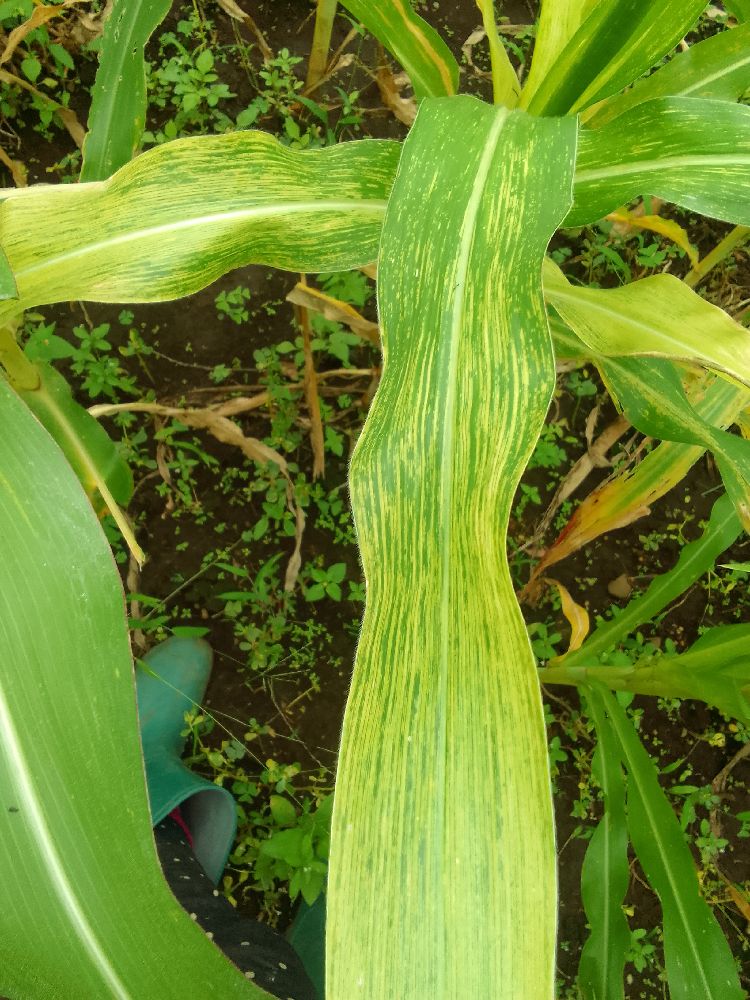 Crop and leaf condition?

maize, maize lethal necrosis
